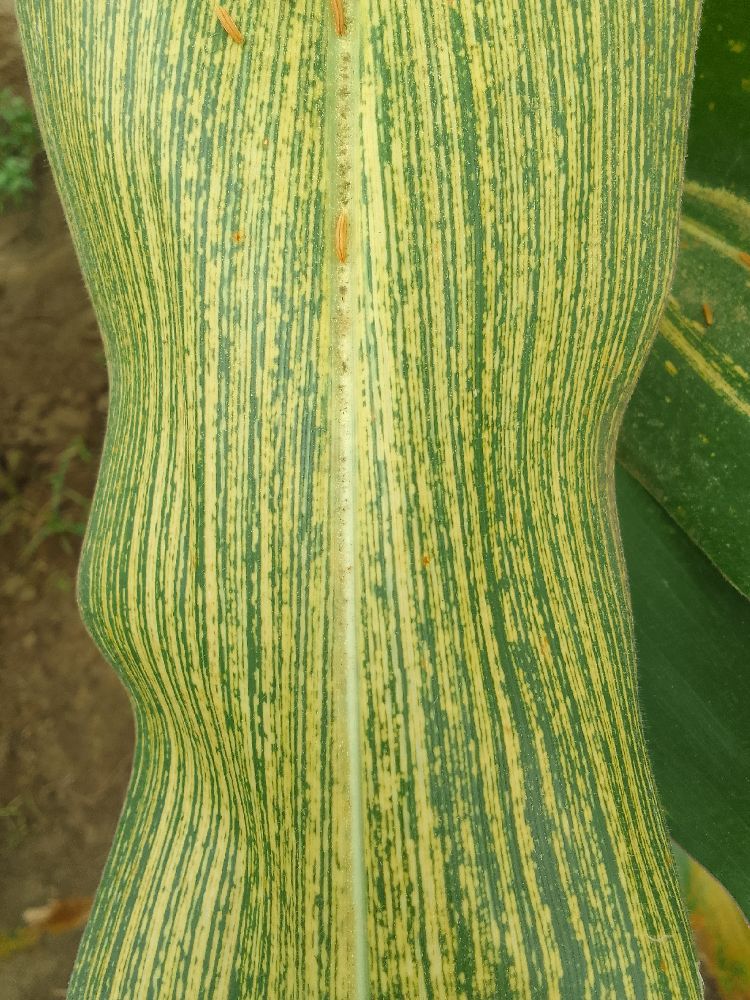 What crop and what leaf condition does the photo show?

maize, maize streak virus
